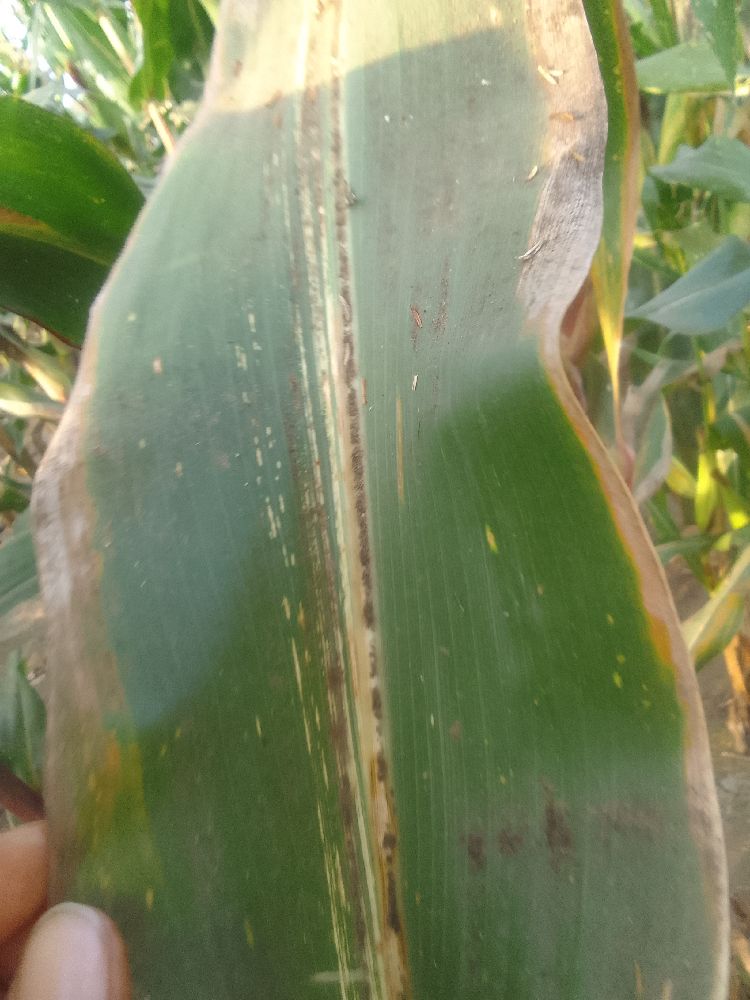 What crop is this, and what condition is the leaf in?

maize, maize streak virus
